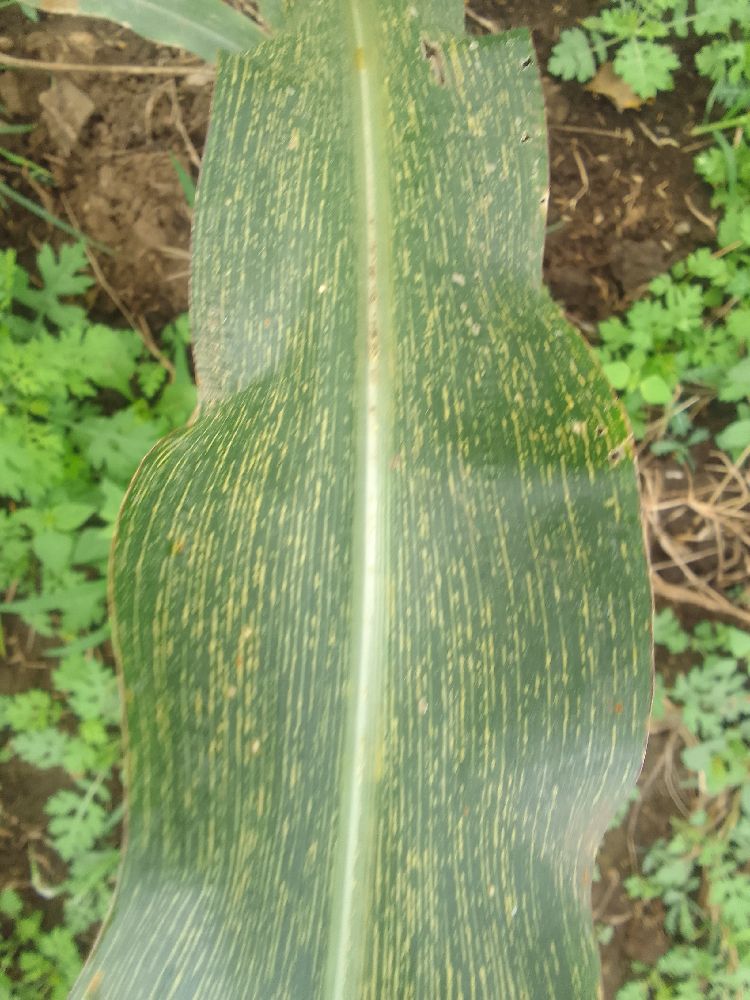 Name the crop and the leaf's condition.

maize, maize streak virus
